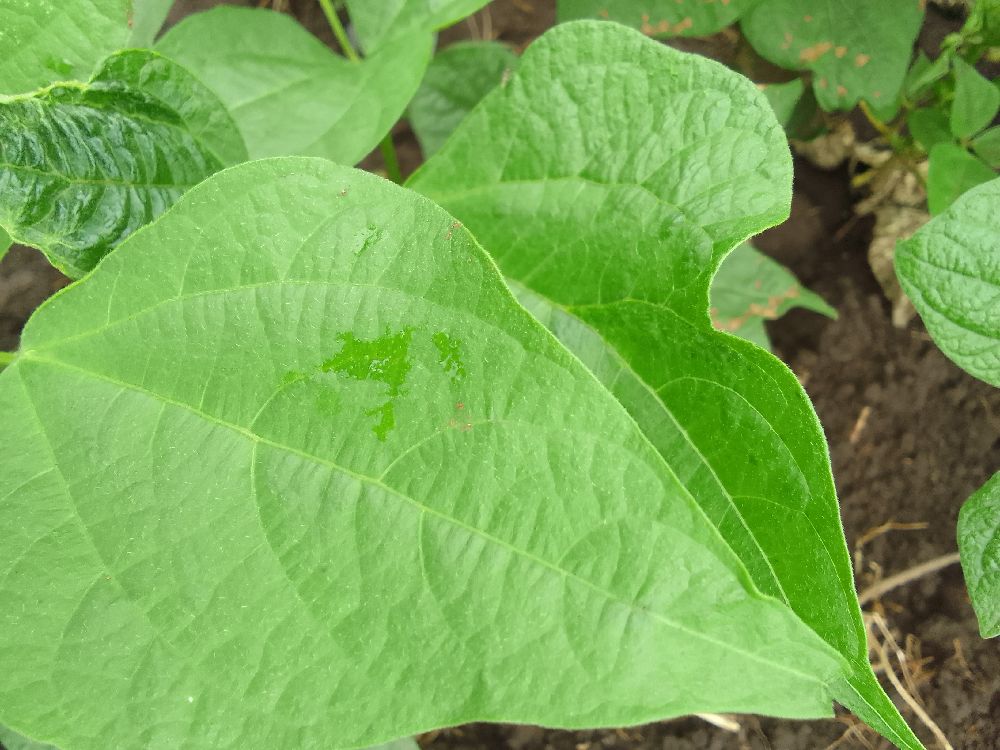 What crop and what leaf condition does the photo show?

common bean, healthy
